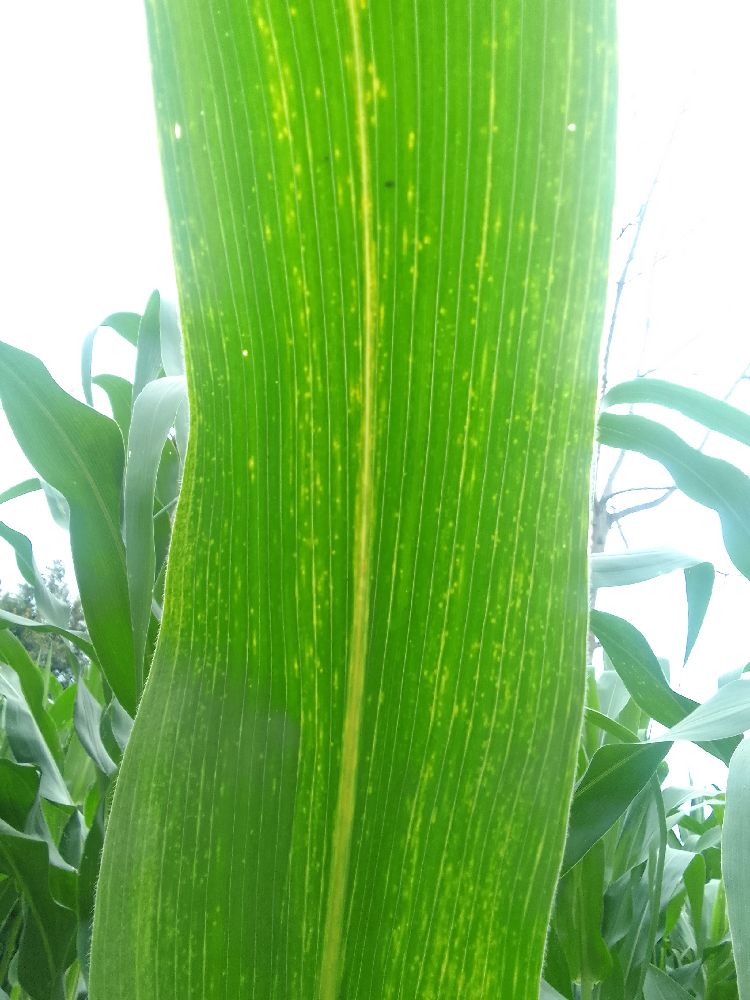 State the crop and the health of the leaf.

maize, maize lethal necrosis
